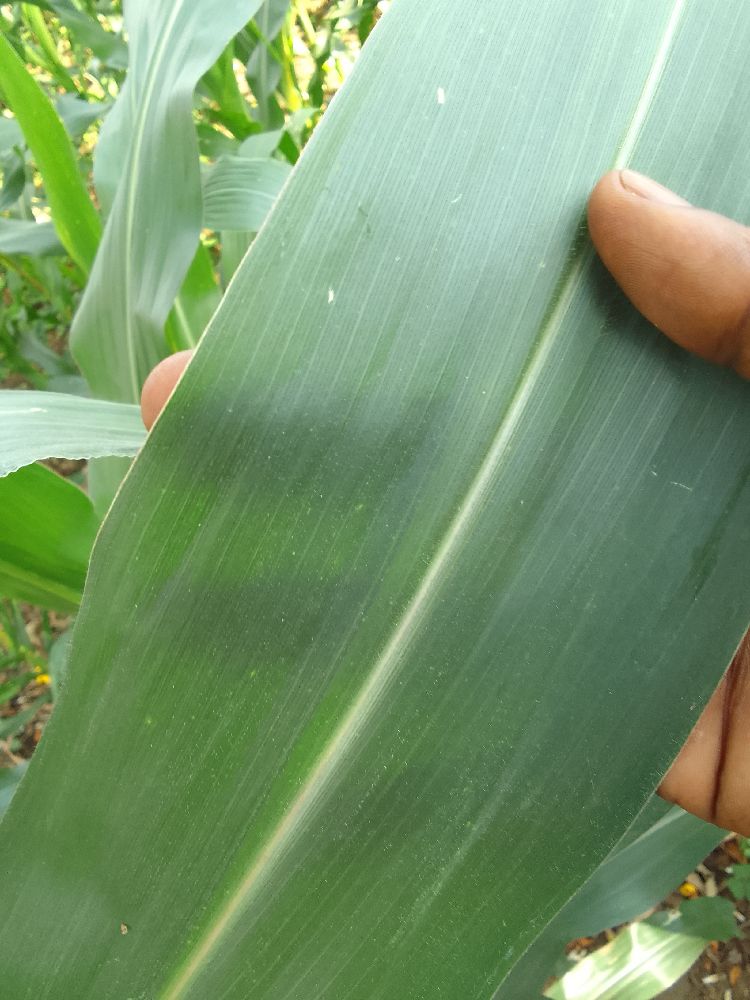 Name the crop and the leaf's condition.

maize, healthy
